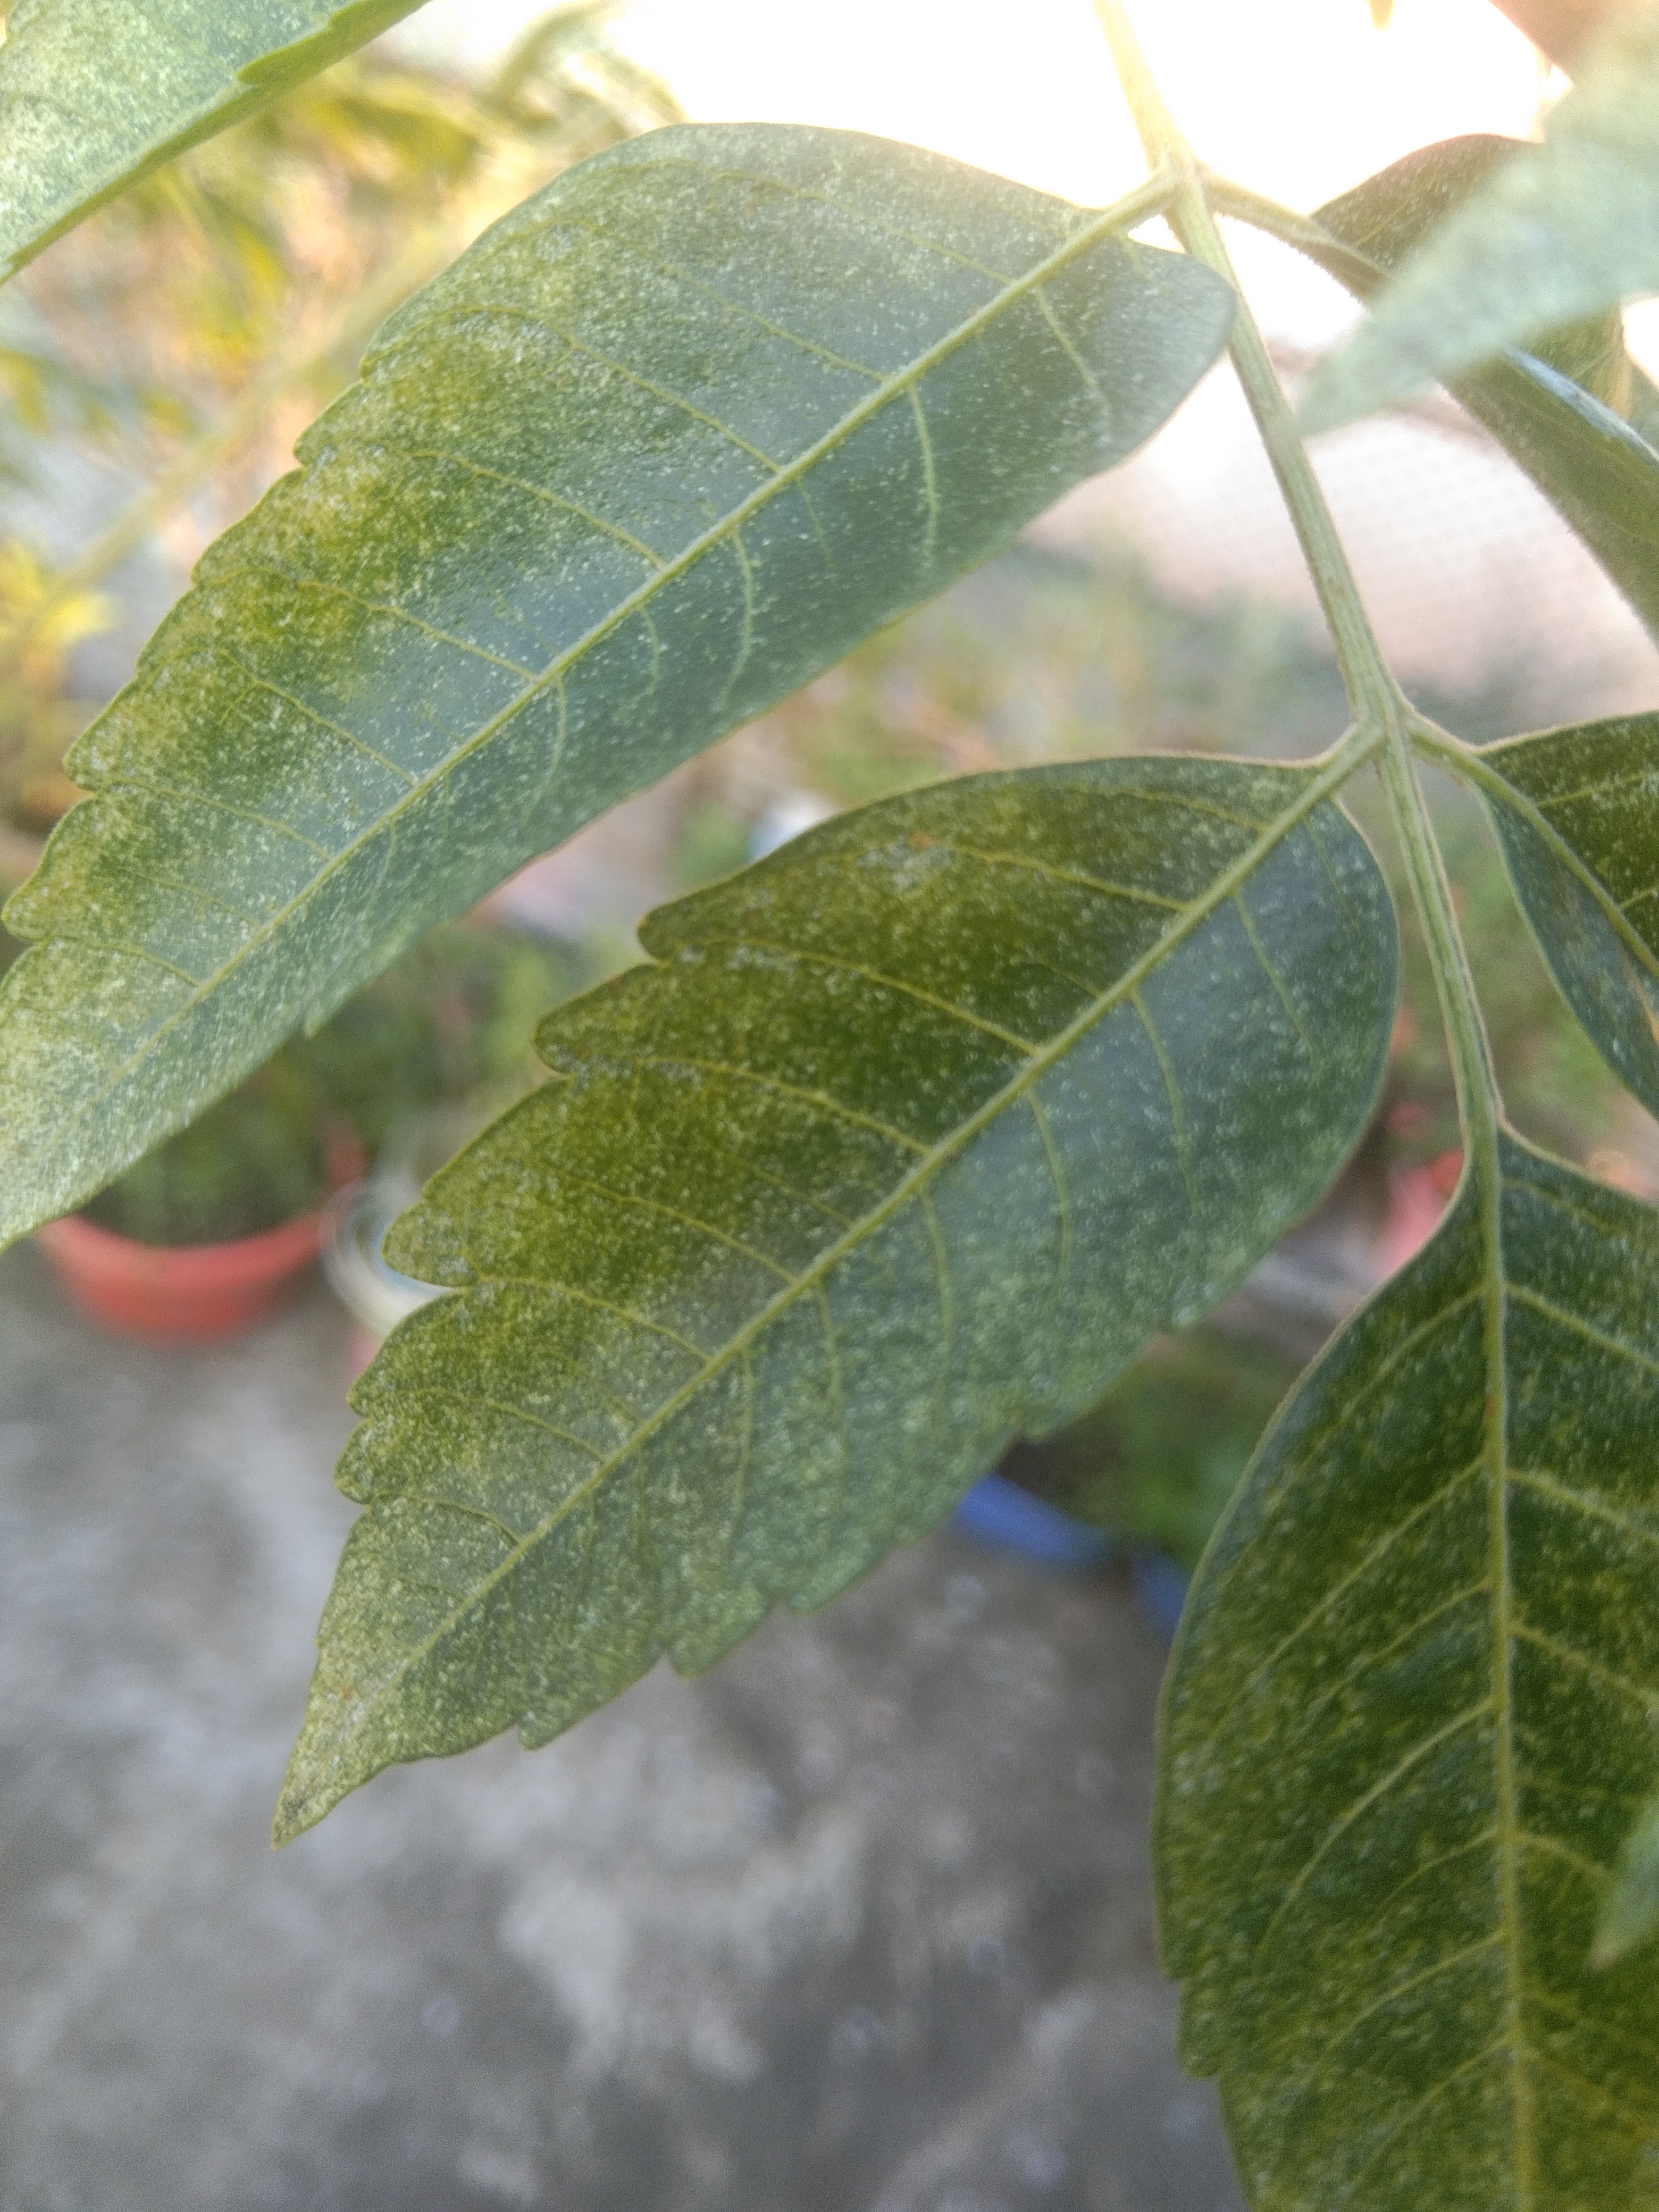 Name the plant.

neem
